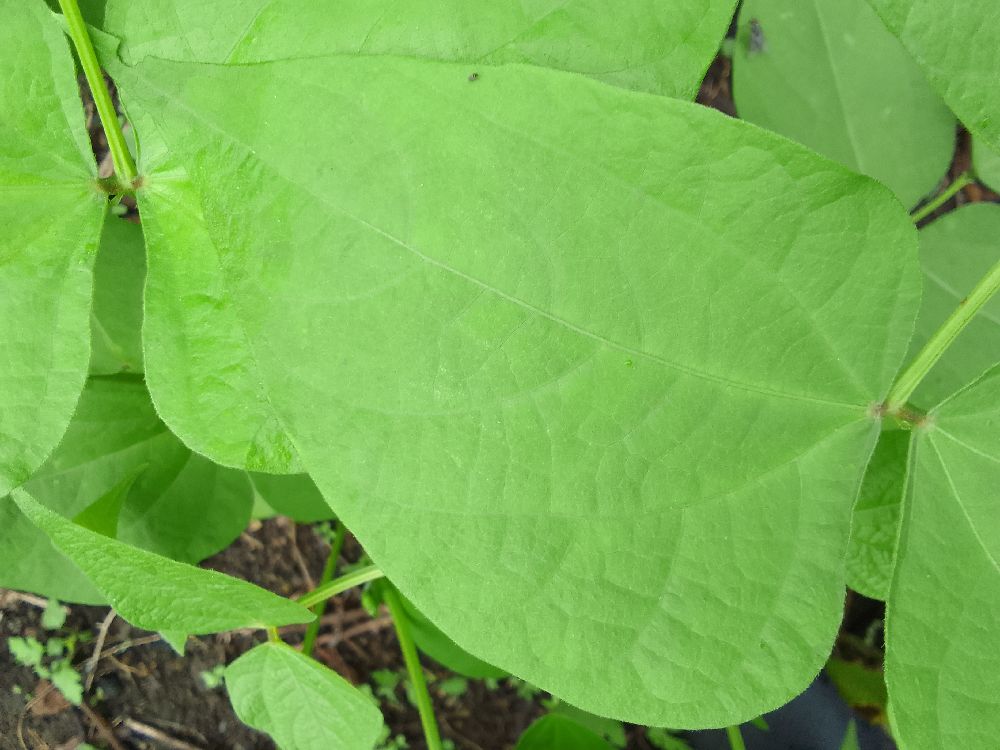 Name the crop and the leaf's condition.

common bean, healthy
